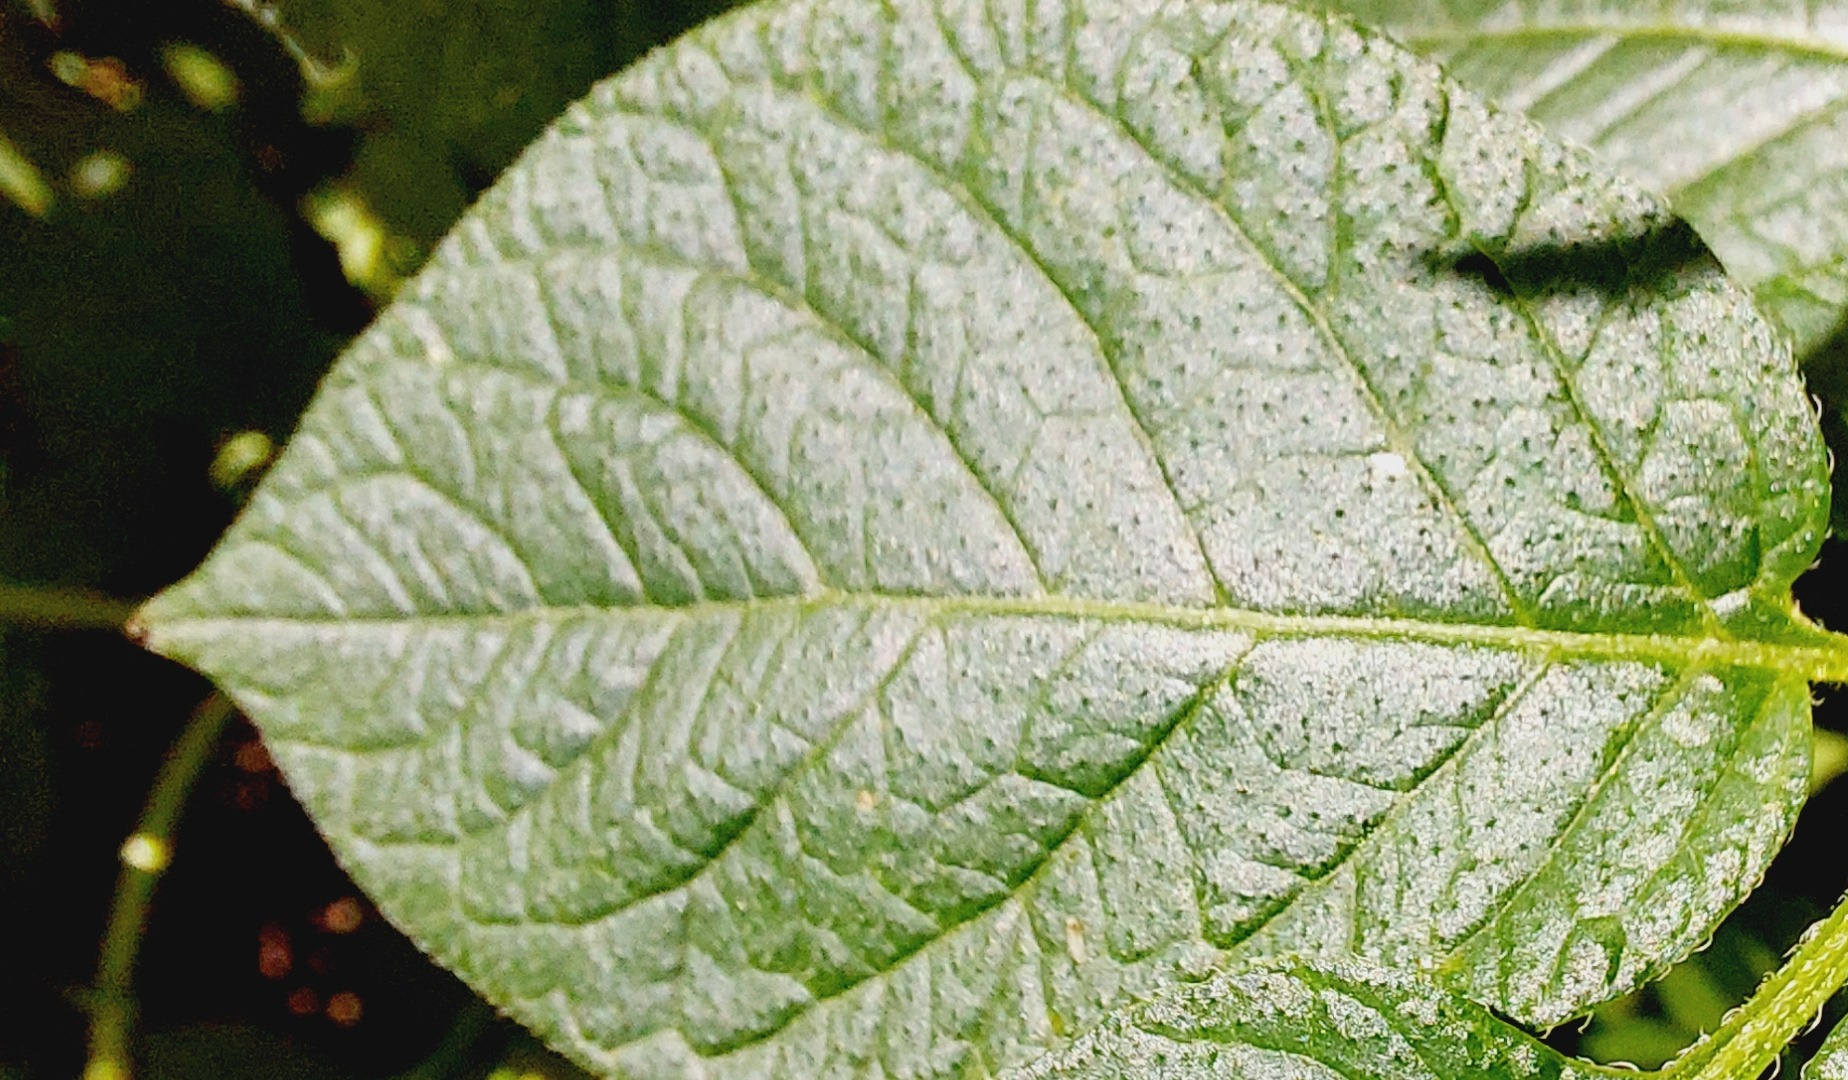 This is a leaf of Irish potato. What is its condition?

healthy
